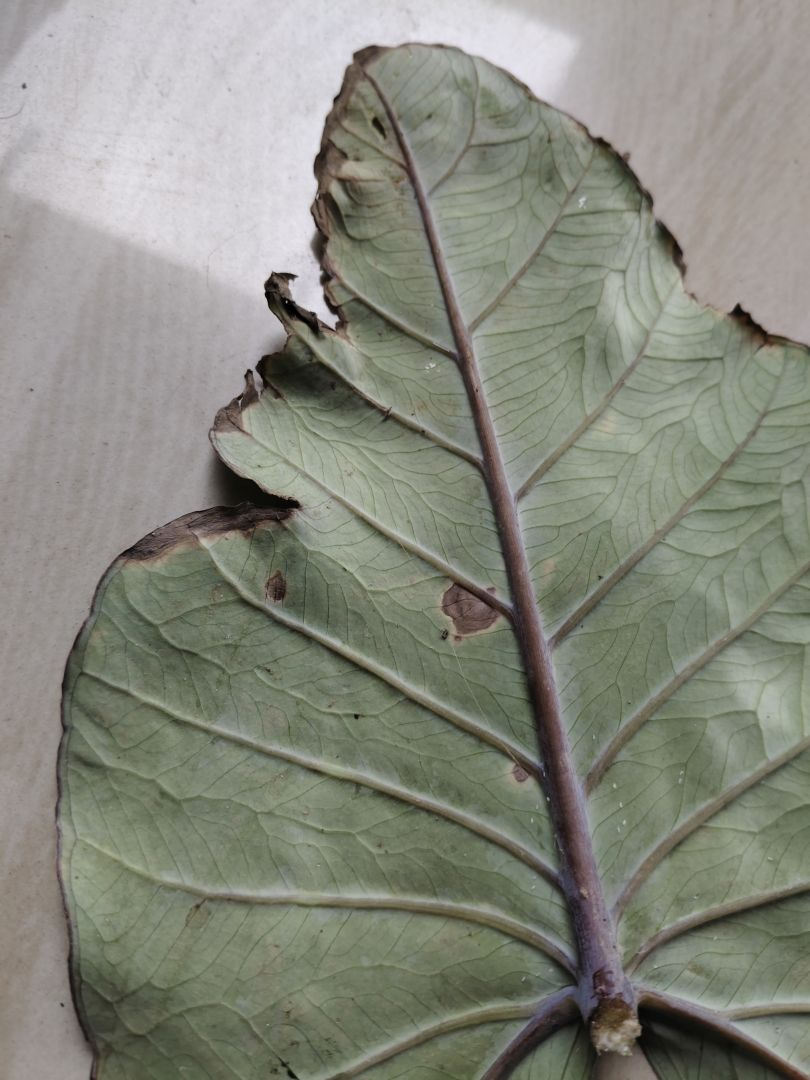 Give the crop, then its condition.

taro, leaf blight
